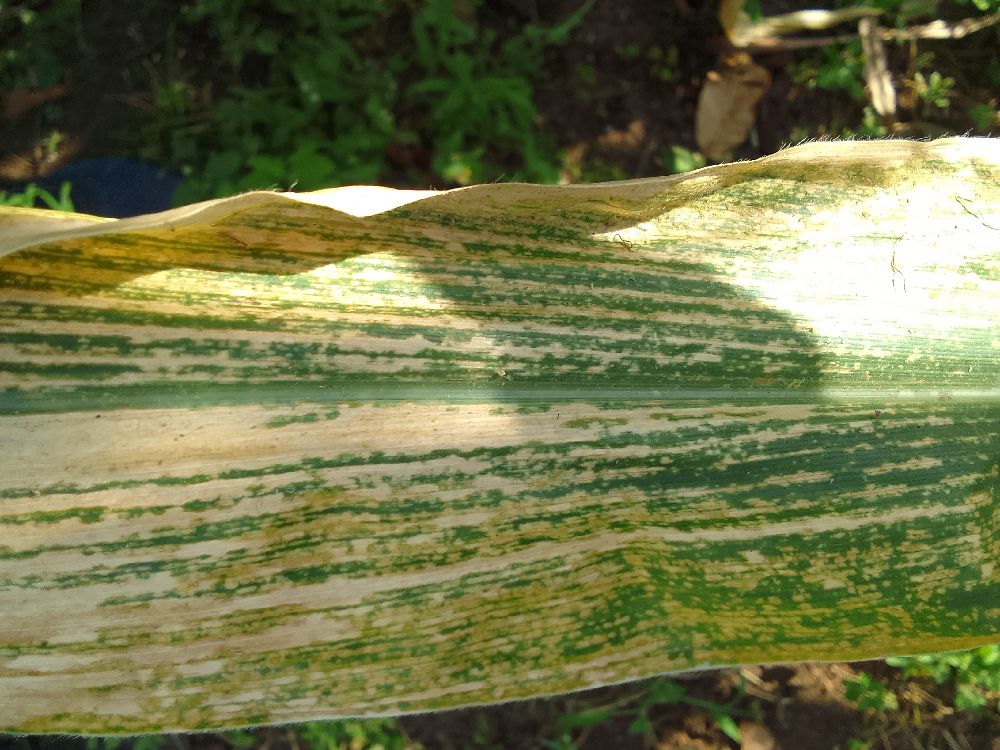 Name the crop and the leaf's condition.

maize, maize lethal necrosis
